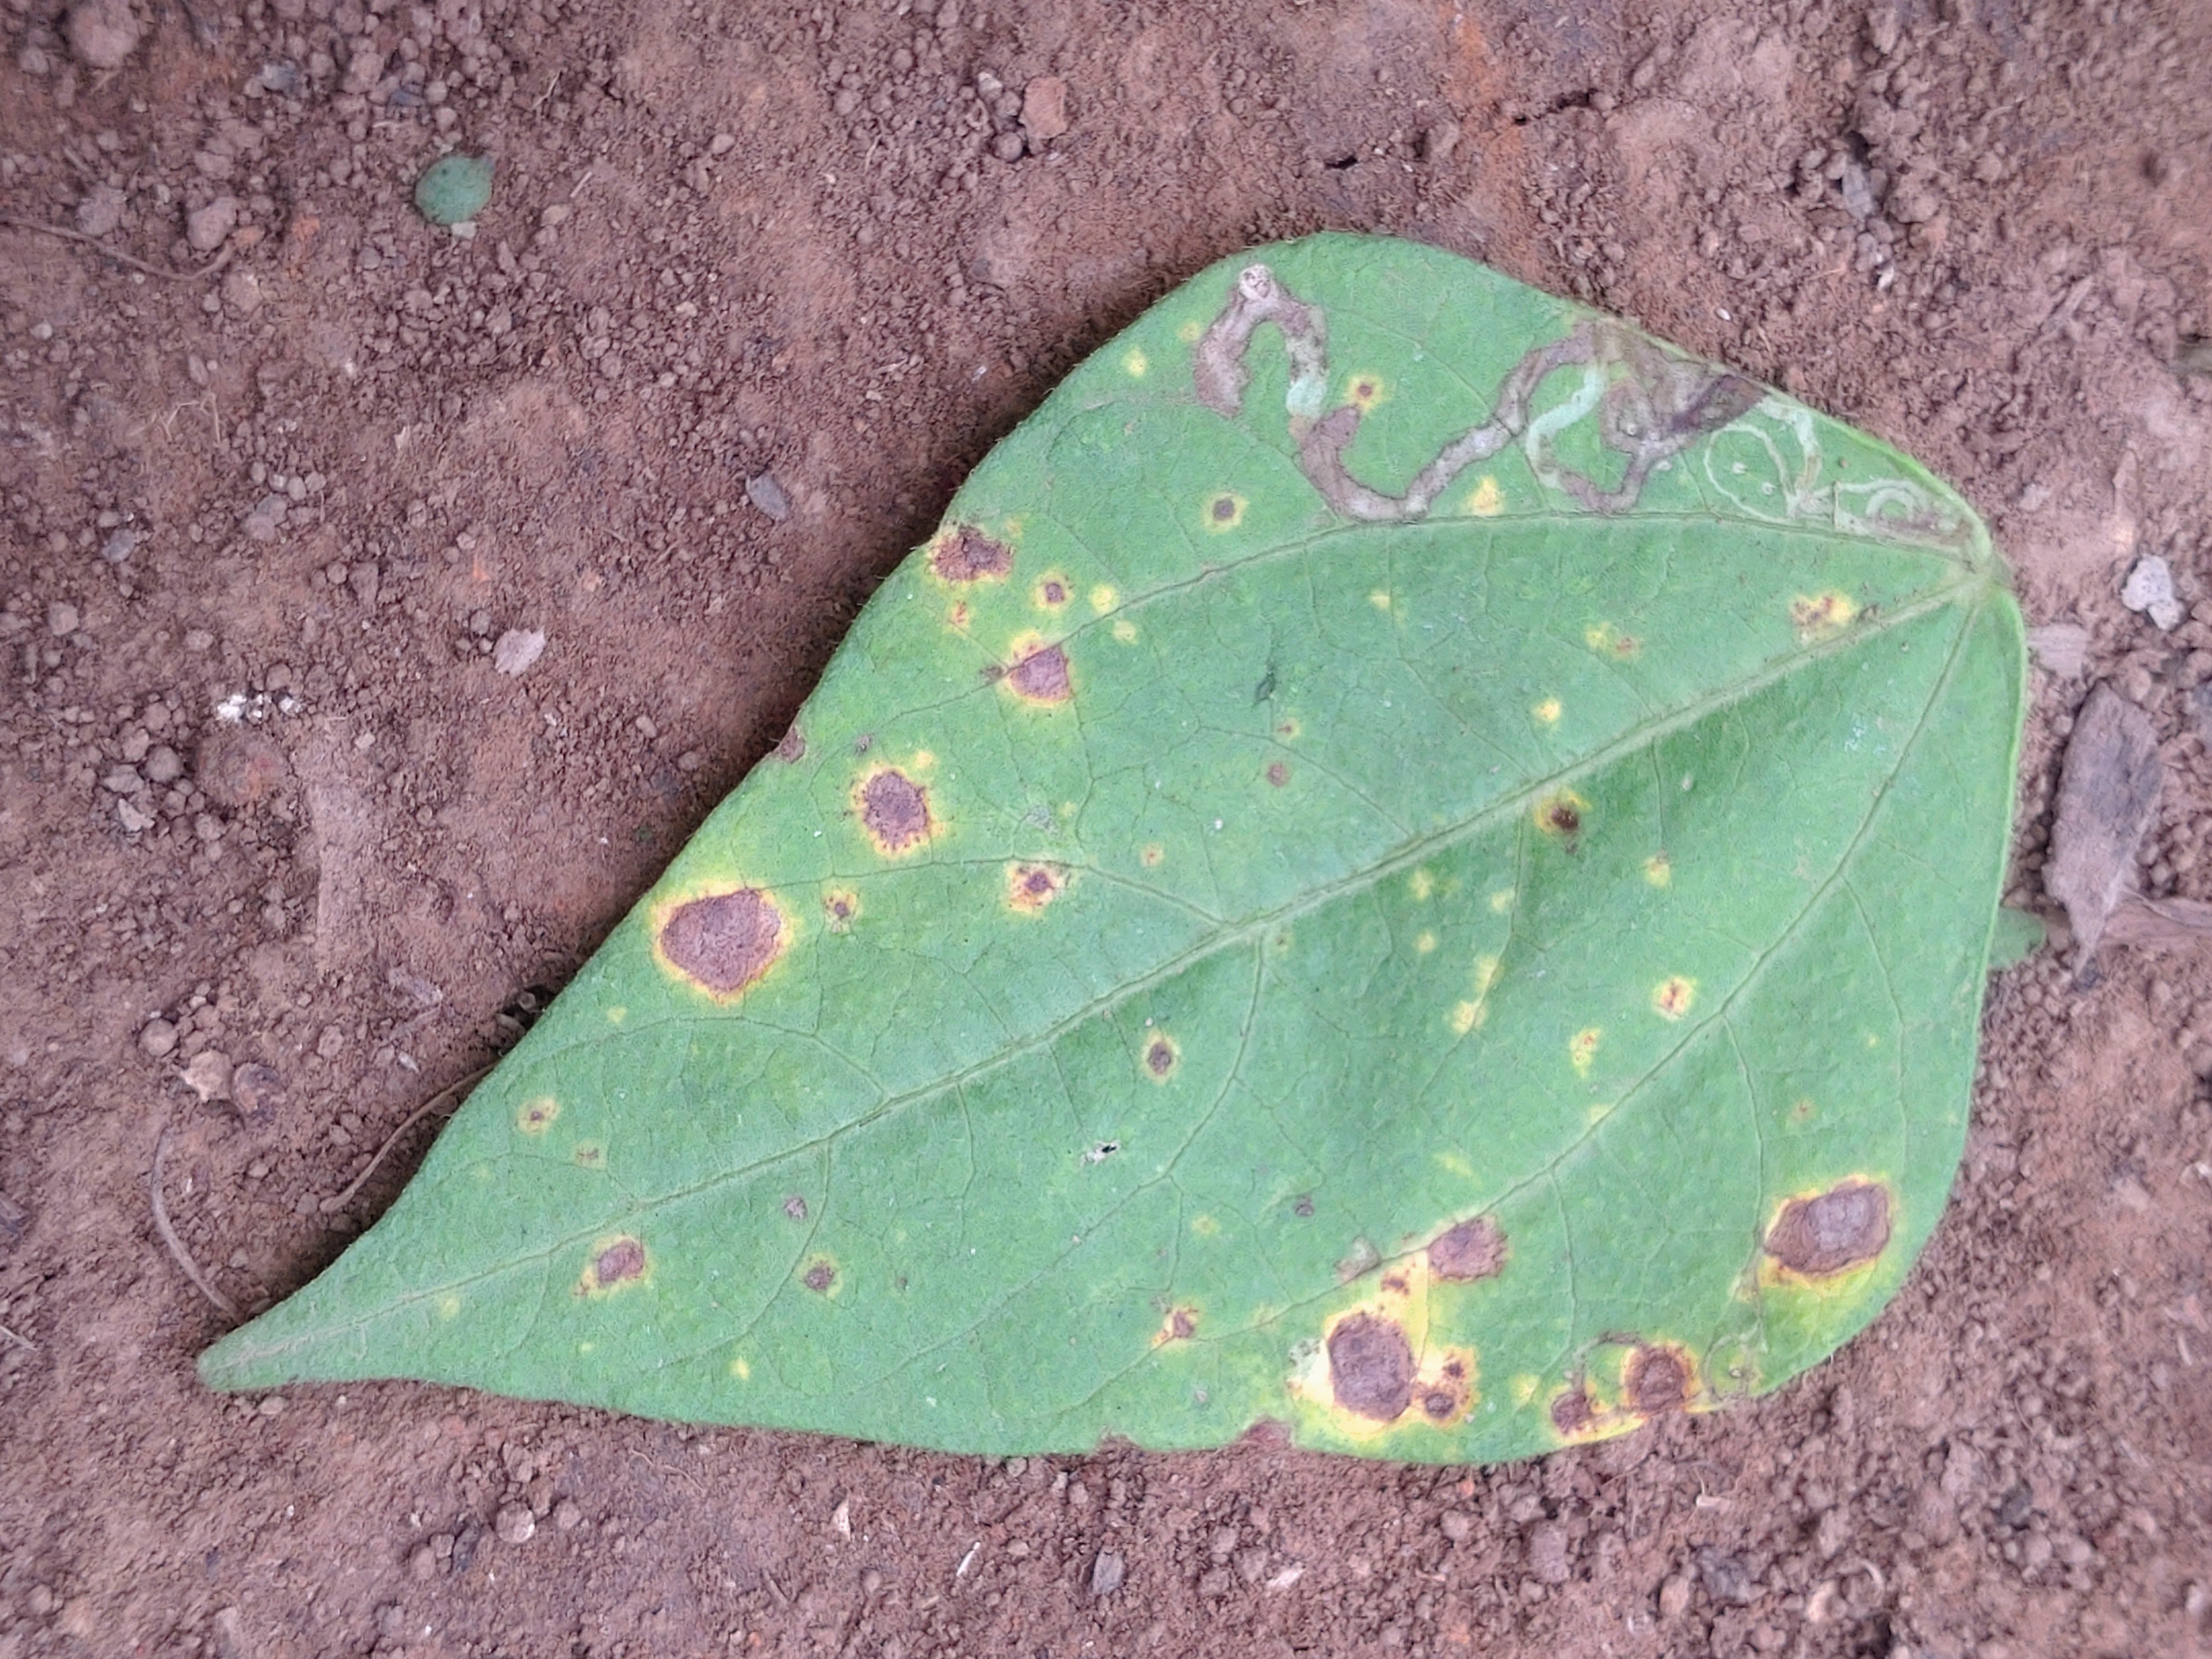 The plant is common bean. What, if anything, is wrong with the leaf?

rust
